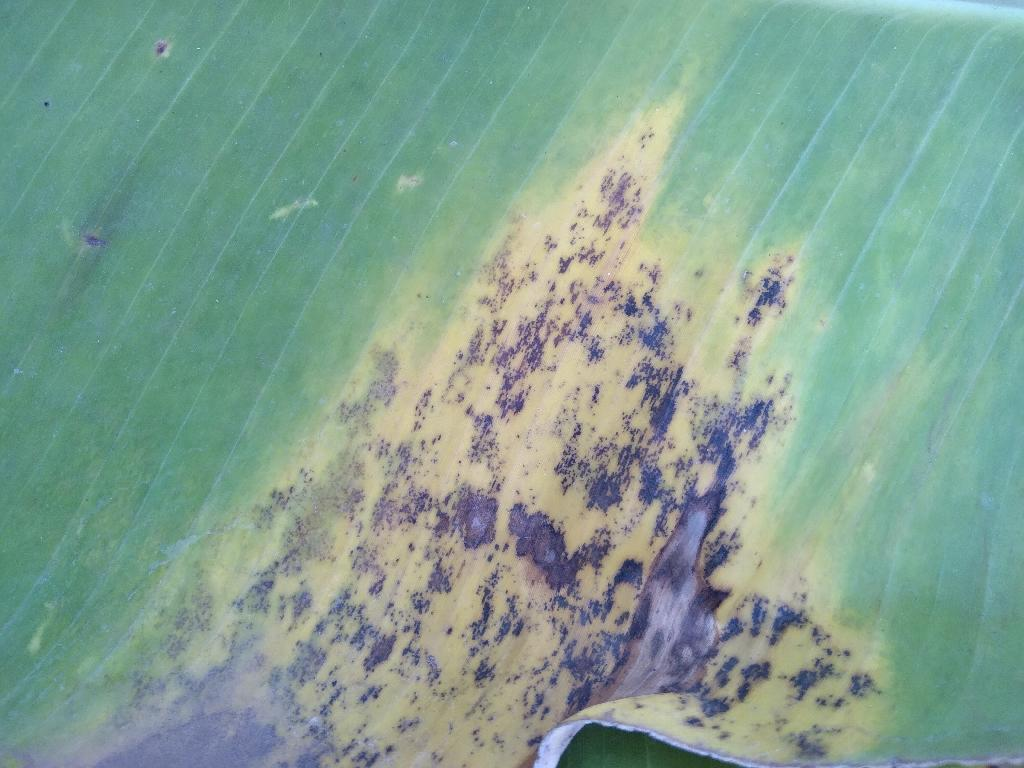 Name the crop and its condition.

banana, black sigatoka
